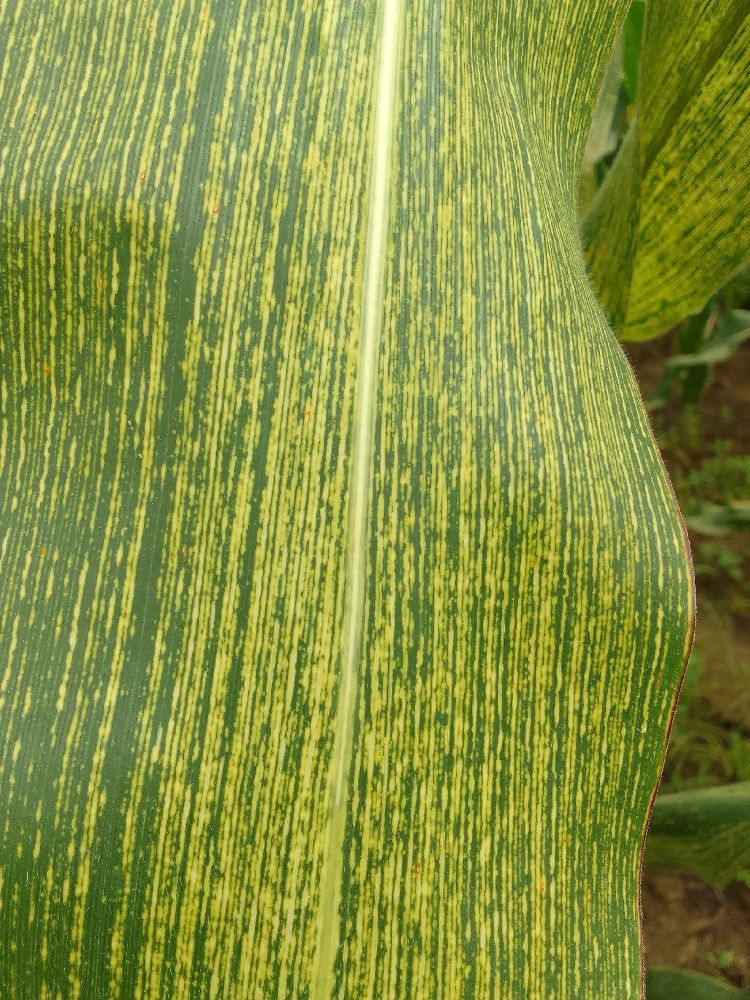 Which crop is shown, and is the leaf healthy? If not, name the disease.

maize, maize streak virus
